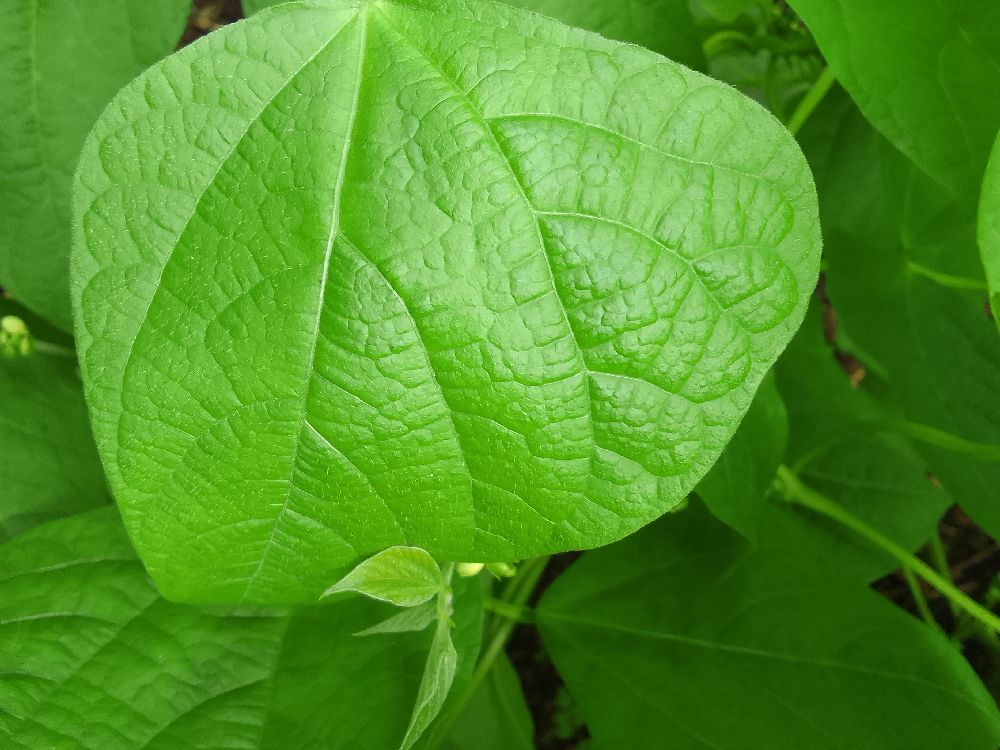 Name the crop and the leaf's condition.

common bean, healthy
